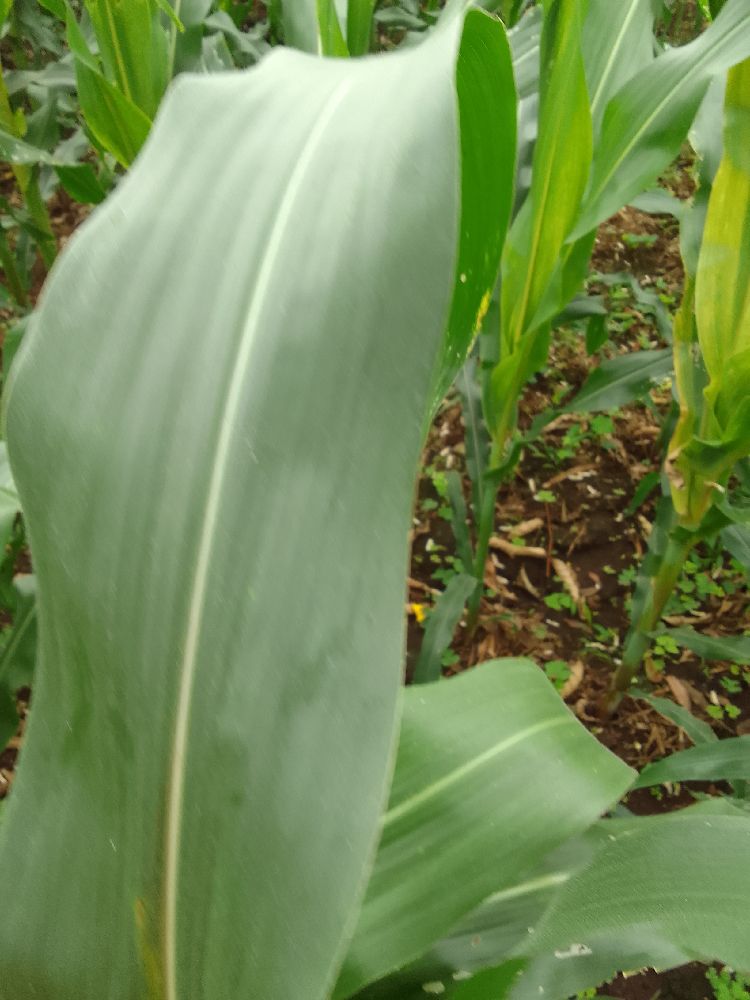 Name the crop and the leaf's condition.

maize, healthy
